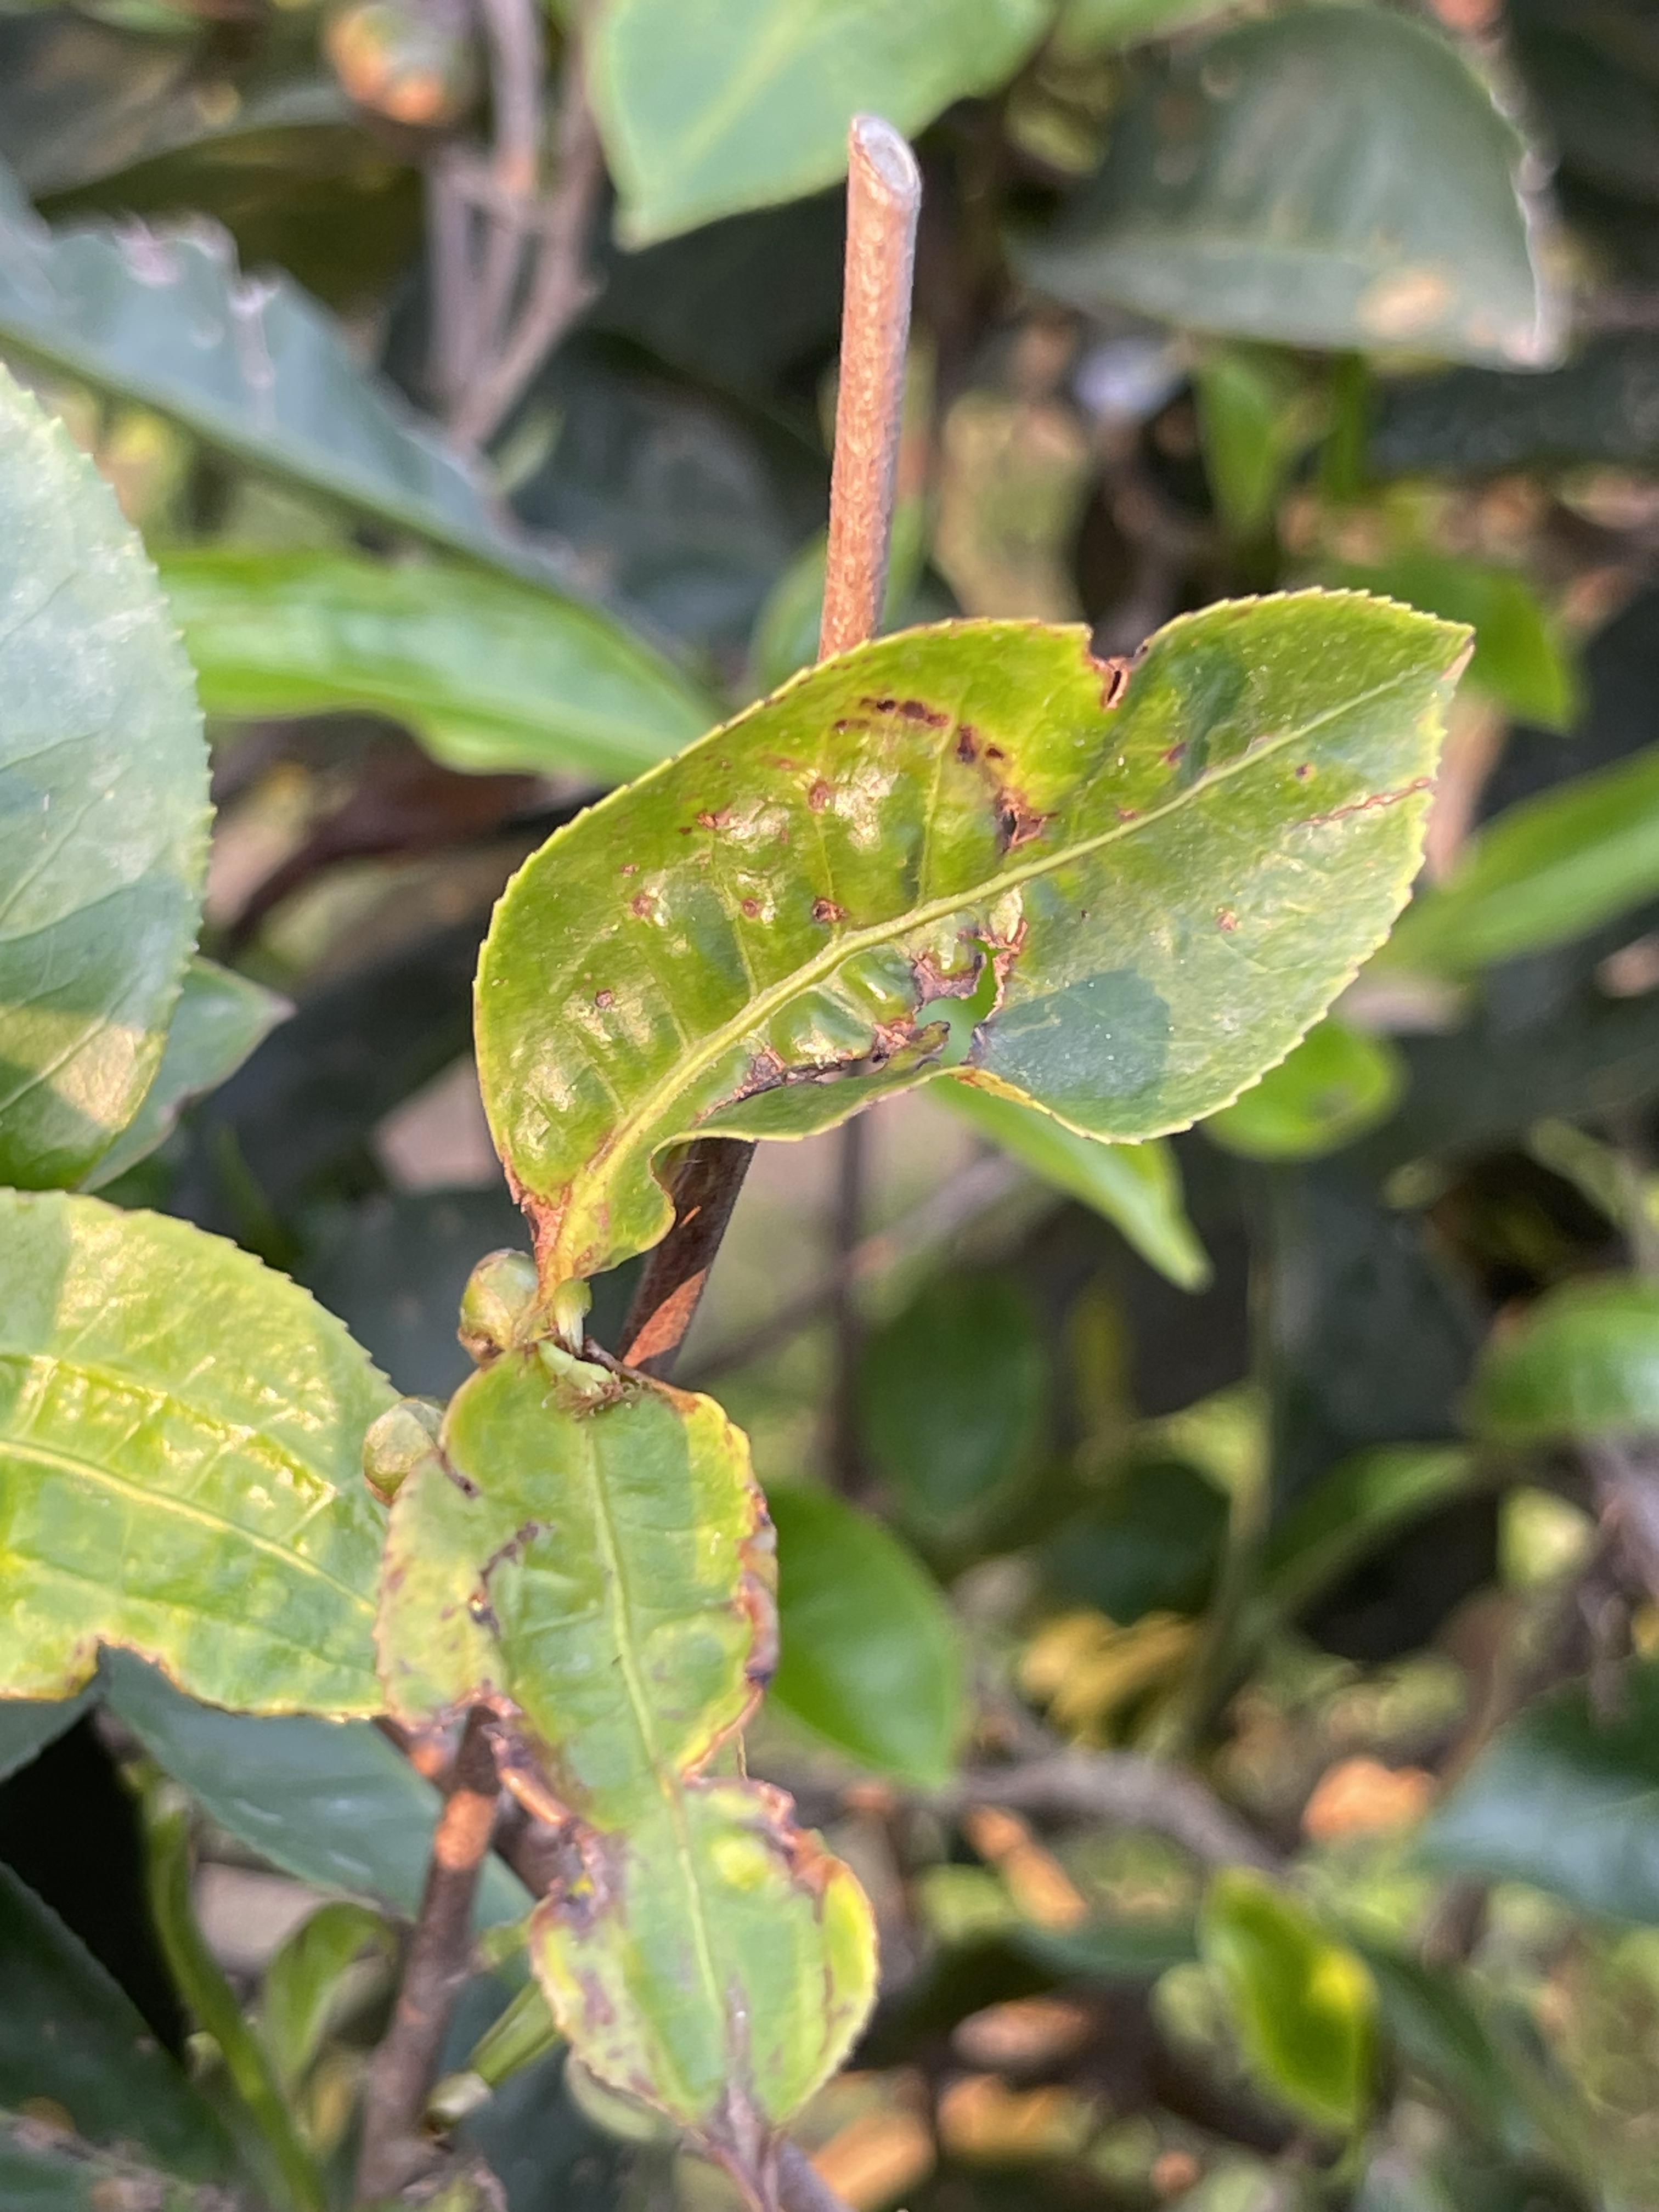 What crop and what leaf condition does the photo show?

tea, helopeltis
